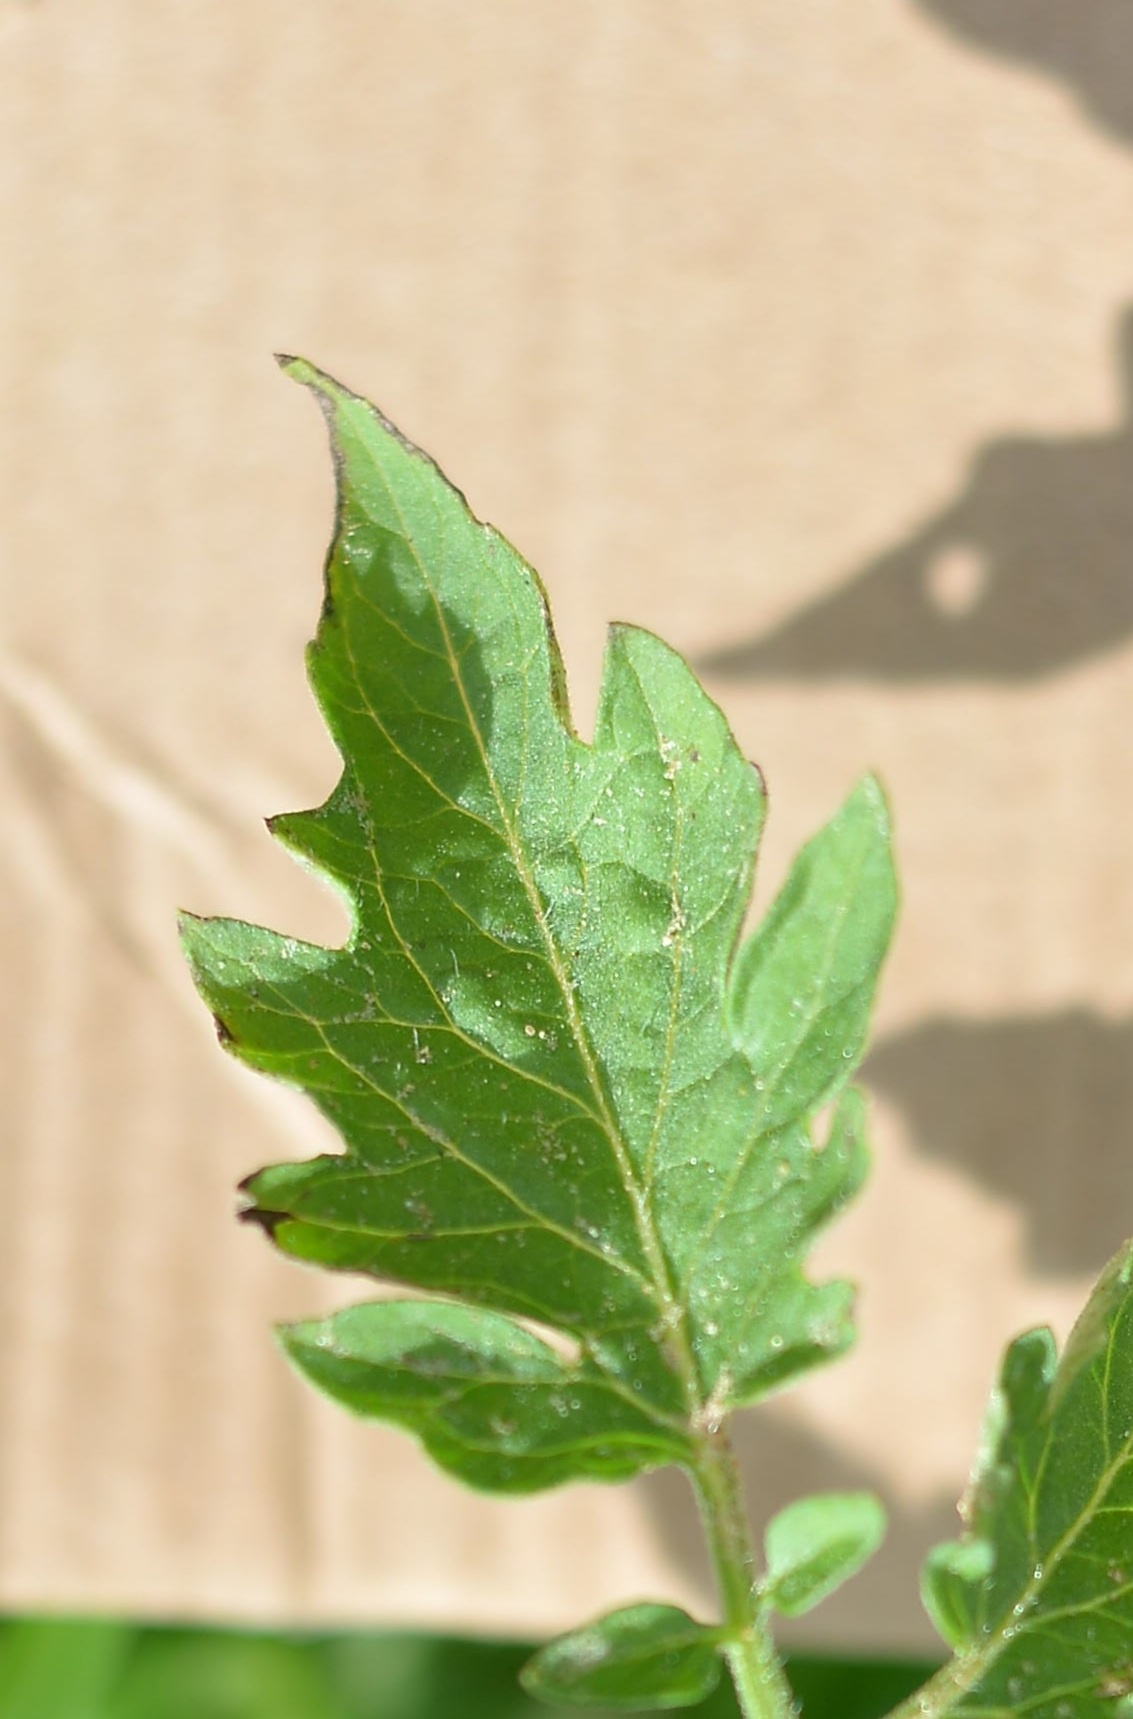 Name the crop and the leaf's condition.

tomato, infected
